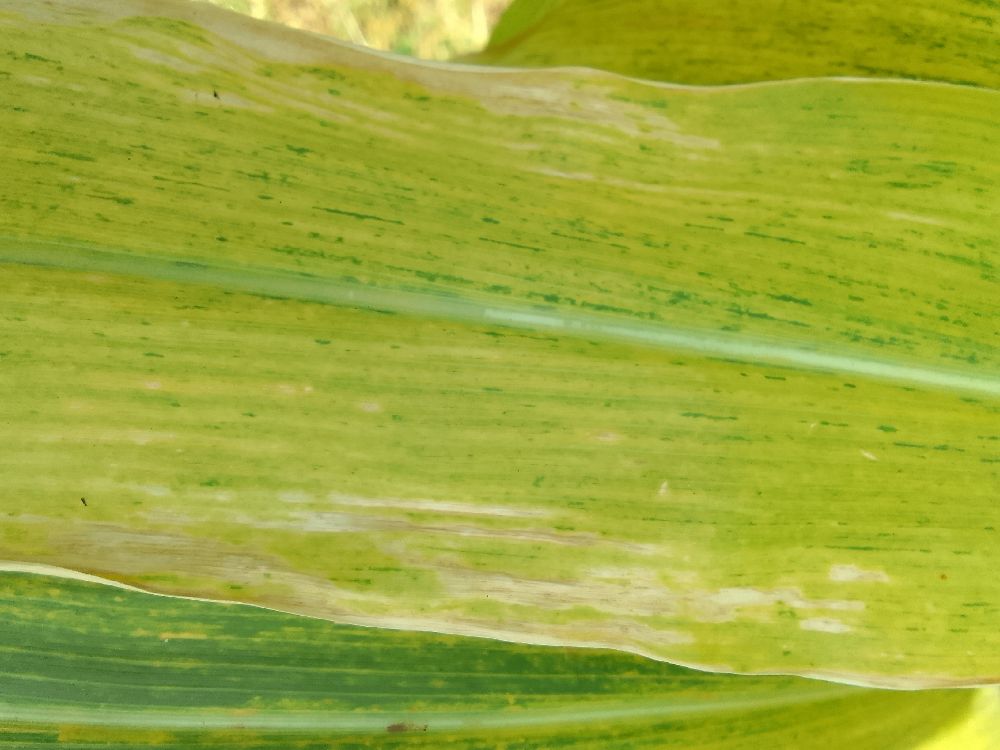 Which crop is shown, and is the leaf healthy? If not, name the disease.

maize, maize lethal necrosis
